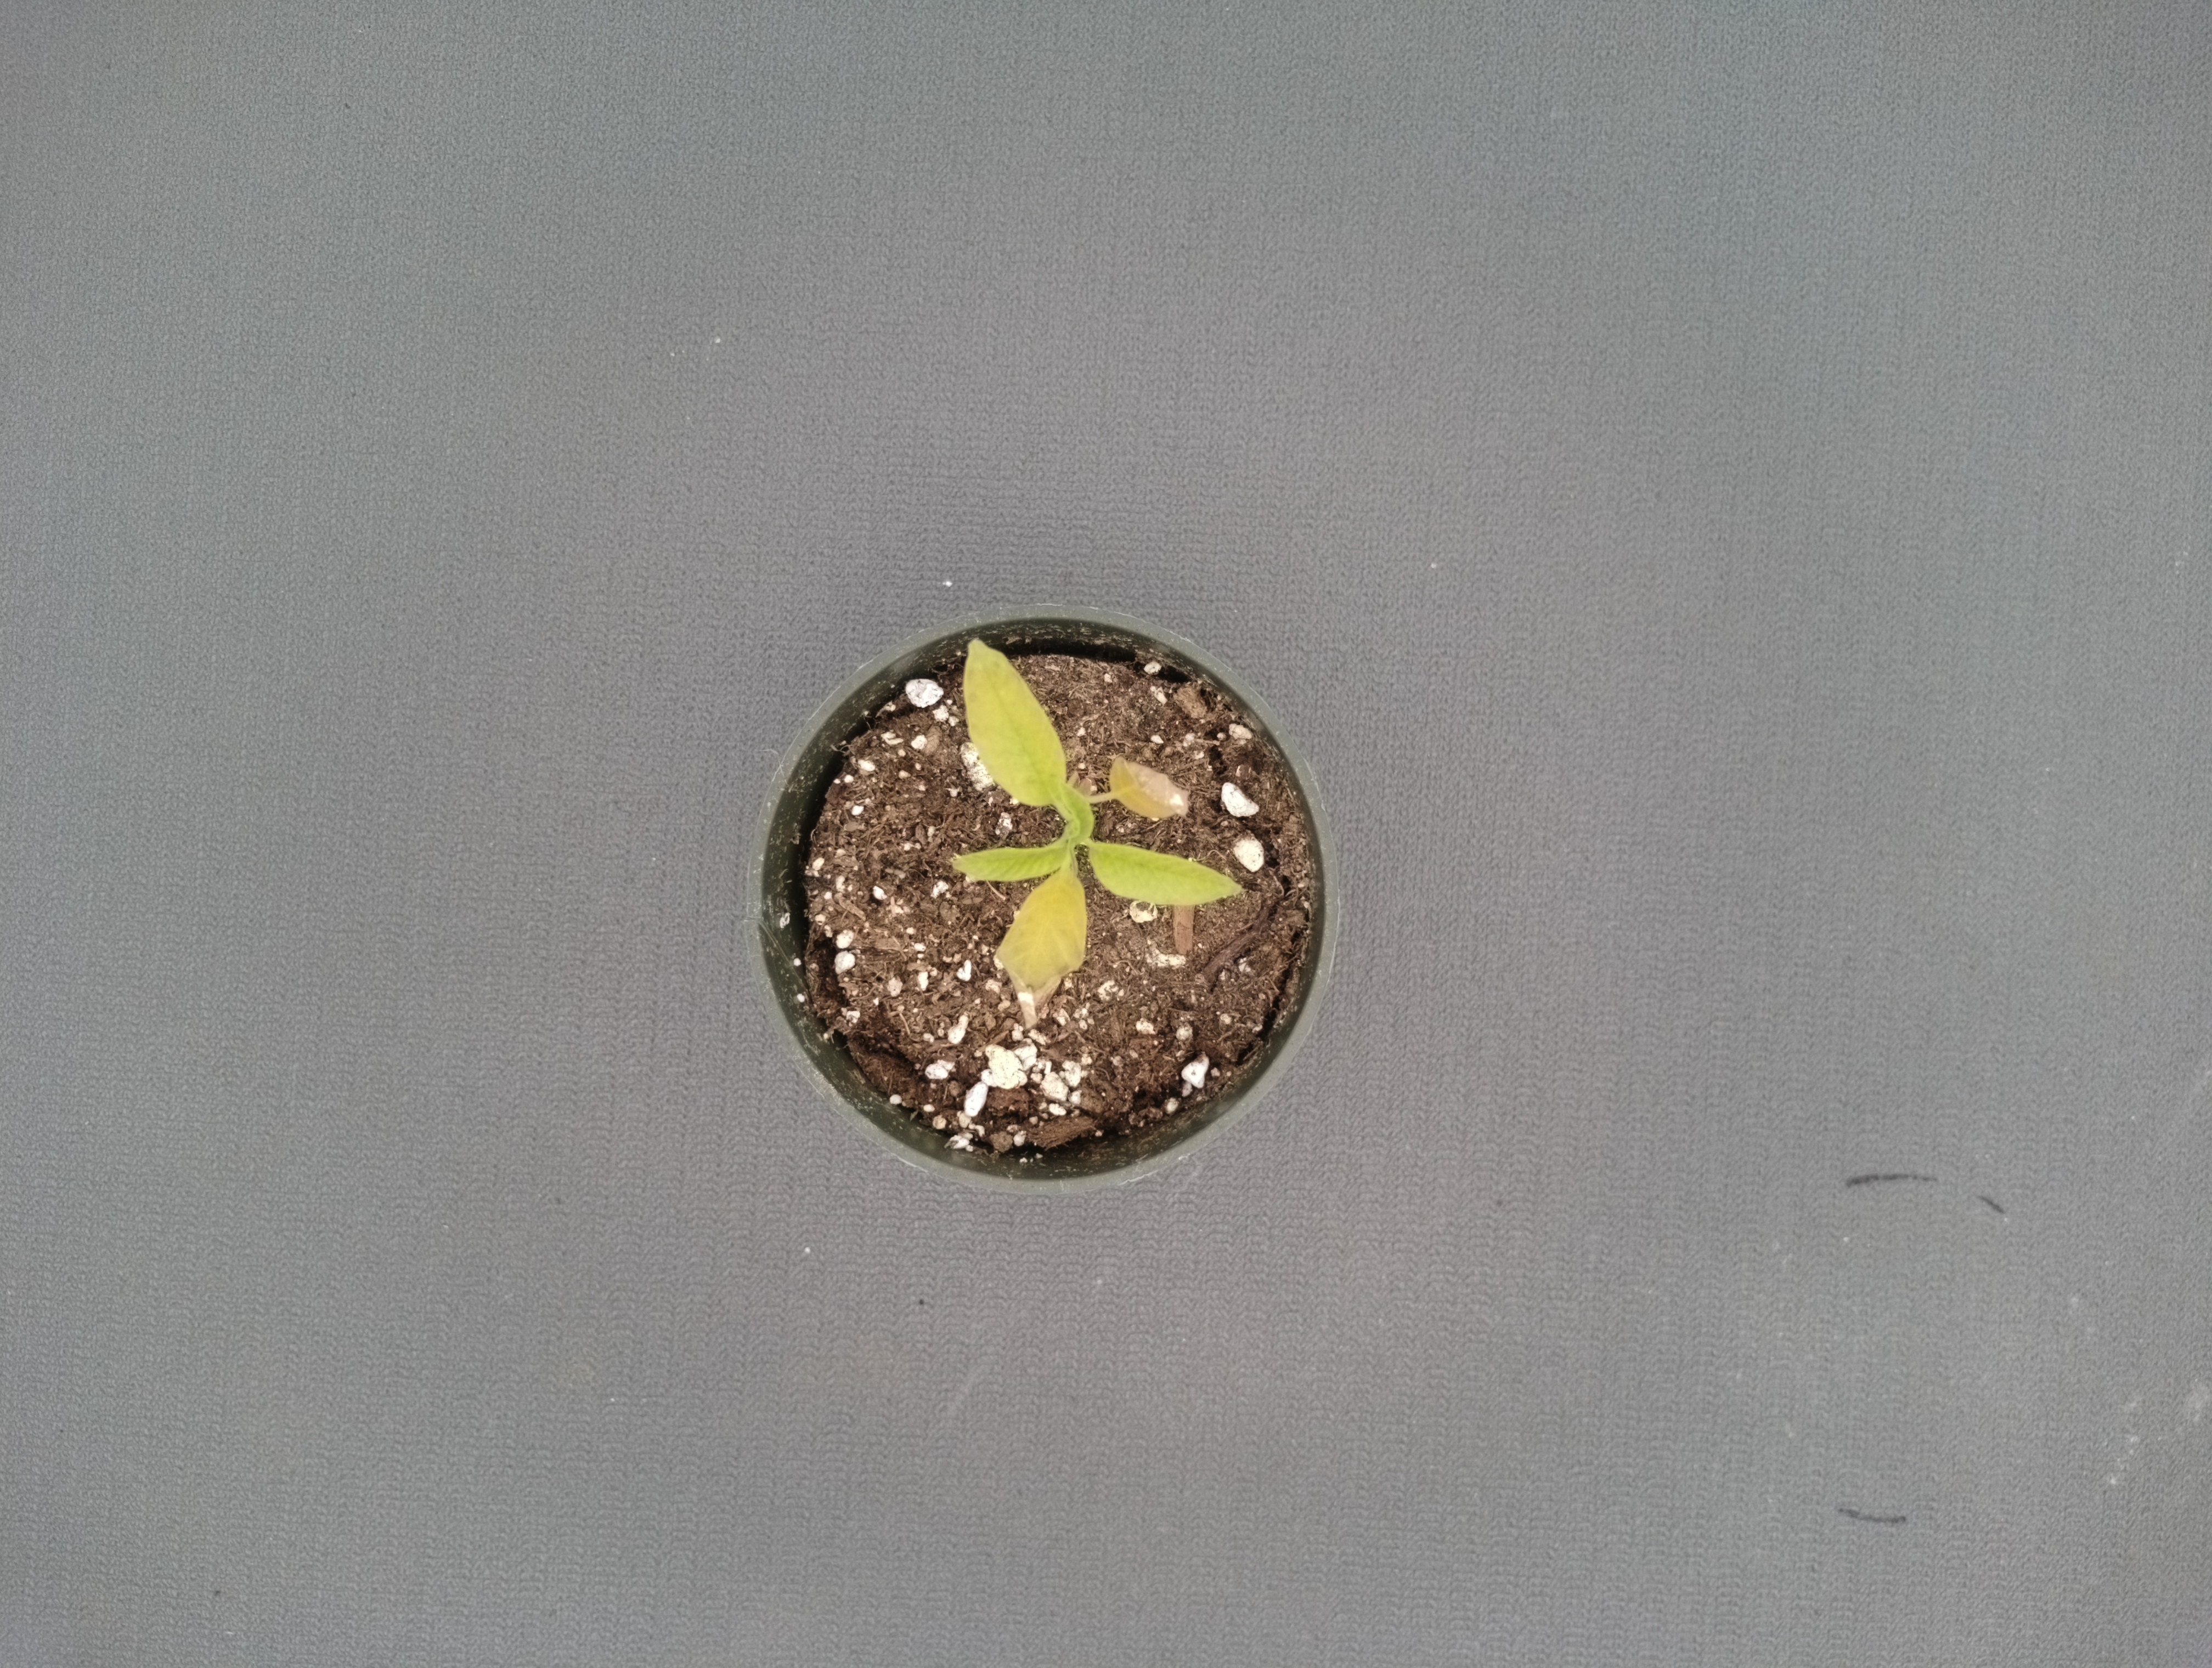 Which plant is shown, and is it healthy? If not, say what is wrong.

waterhemp, chlorosis necrosis
